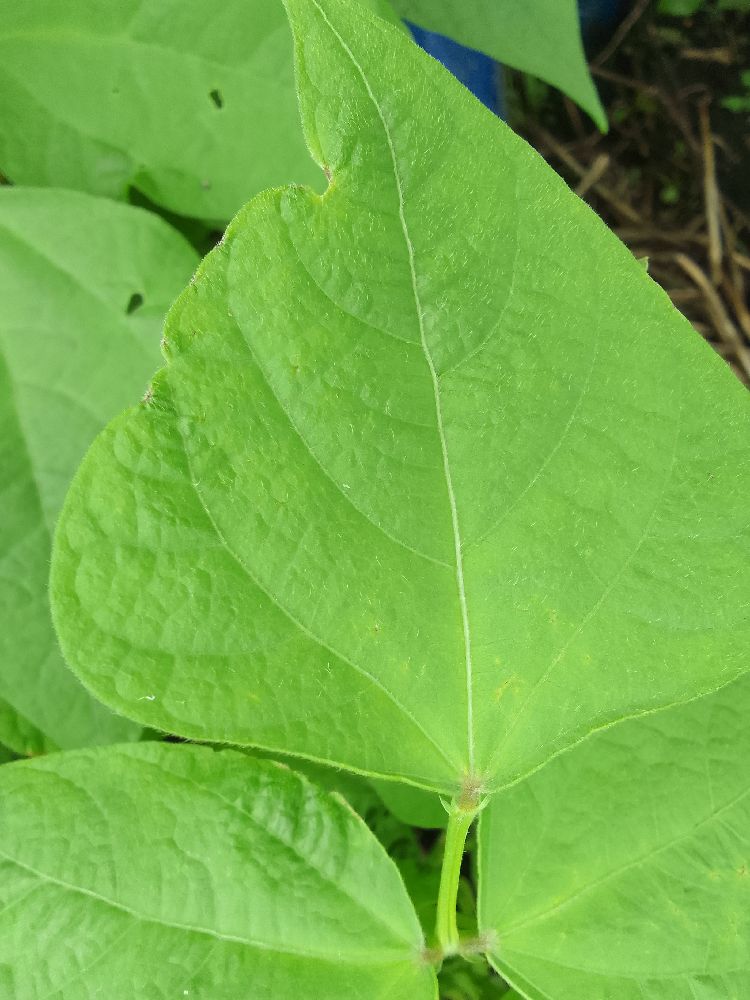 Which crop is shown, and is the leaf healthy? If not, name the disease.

common bean, healthy
